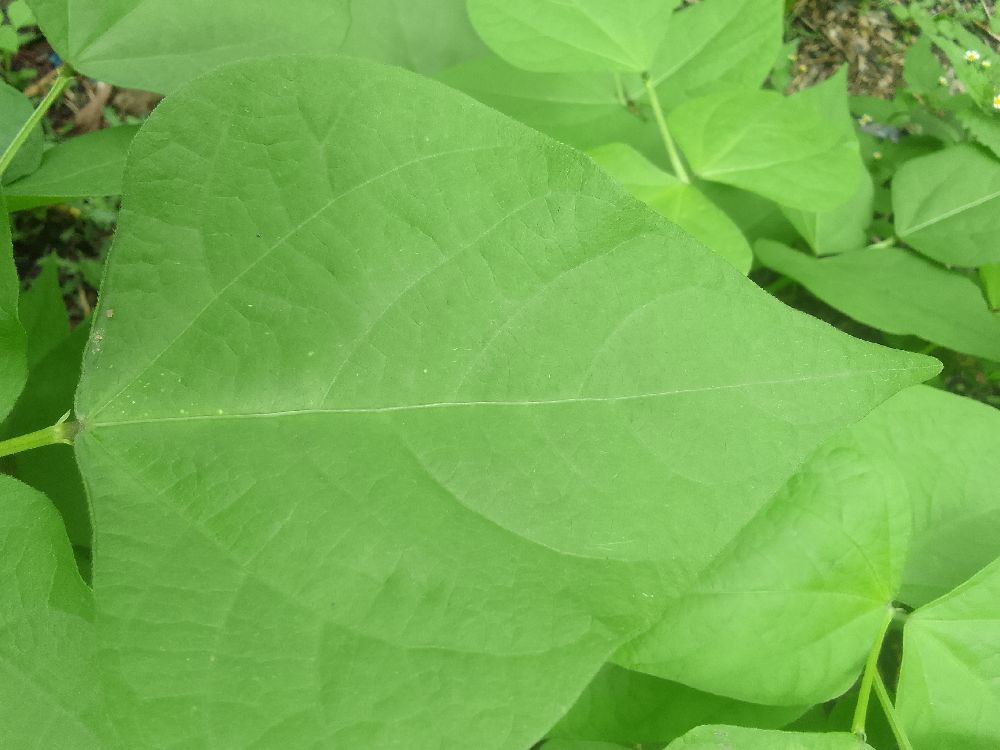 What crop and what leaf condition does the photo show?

common bean, healthy
